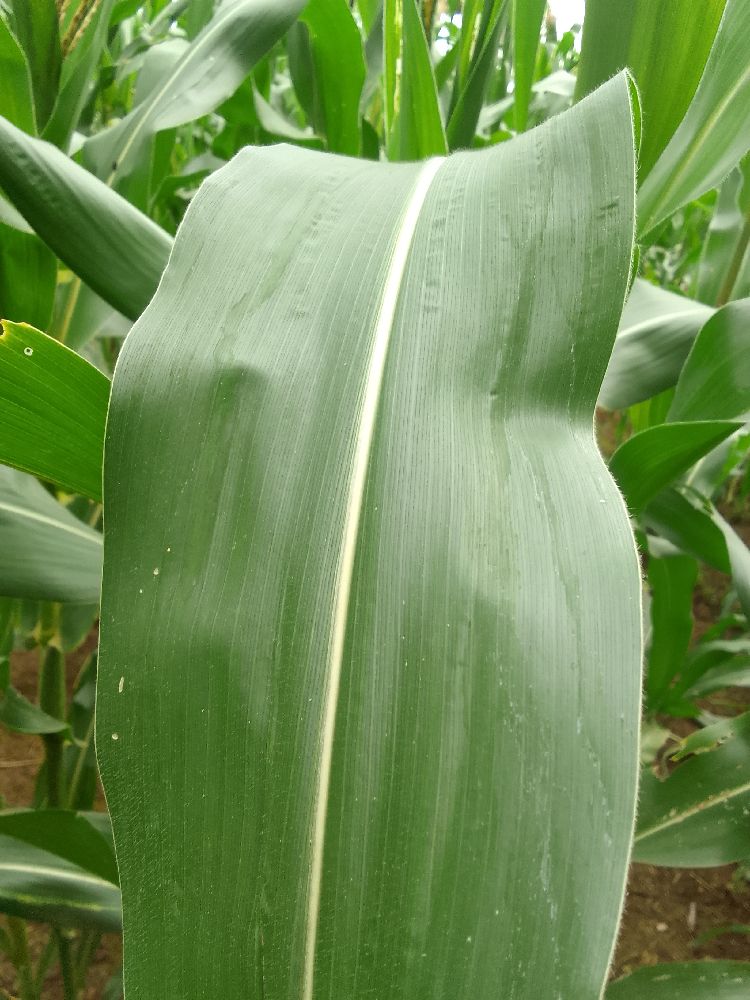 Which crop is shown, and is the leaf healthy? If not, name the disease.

maize, healthy
